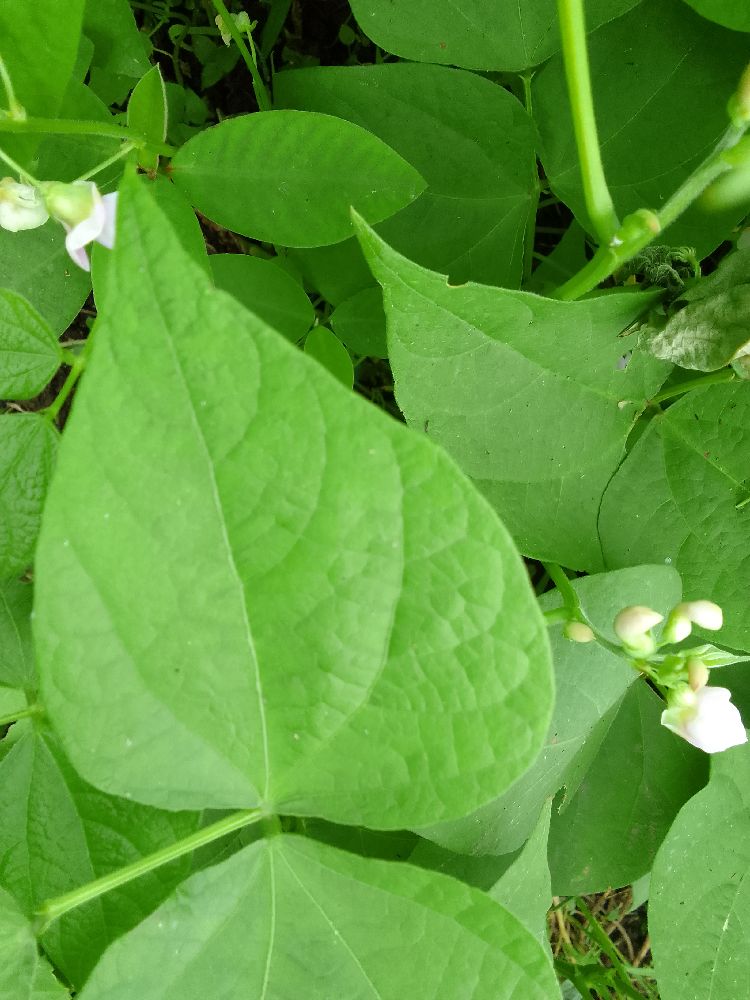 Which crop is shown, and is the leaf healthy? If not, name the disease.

common bean, healthy
